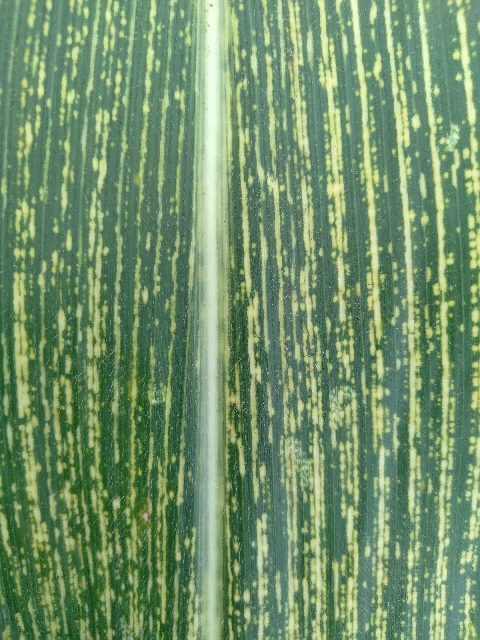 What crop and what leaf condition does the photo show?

maize, maize streak virus
